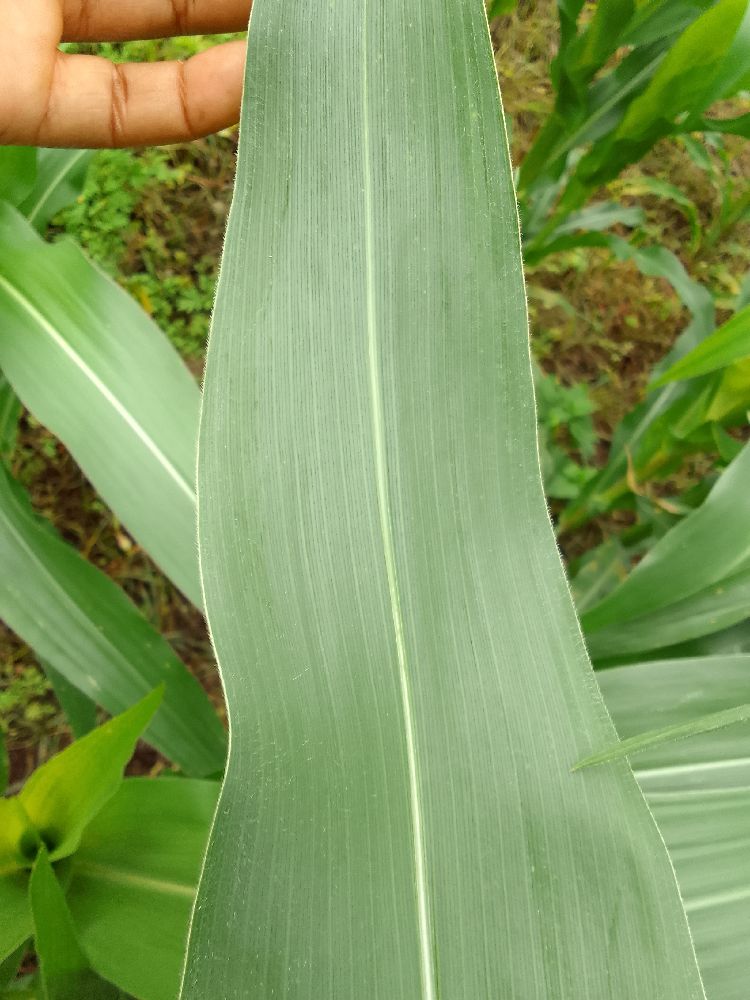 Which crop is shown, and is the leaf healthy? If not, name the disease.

maize, healthy
